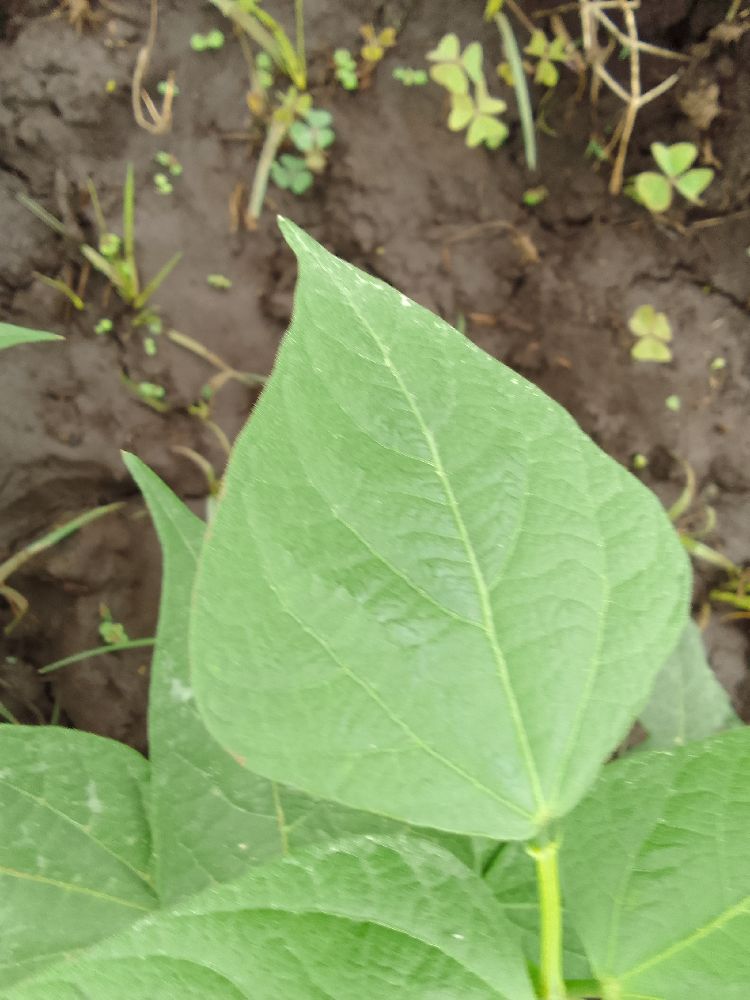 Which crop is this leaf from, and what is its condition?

common bean, healthy
